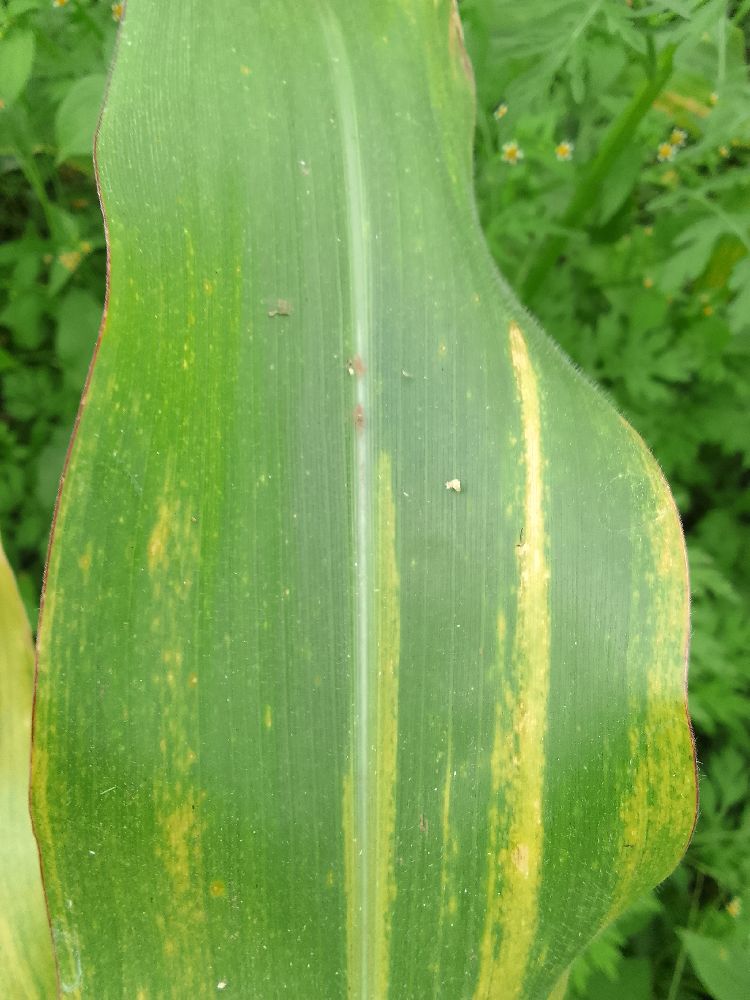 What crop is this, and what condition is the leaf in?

maize, maize lethal necrosis
